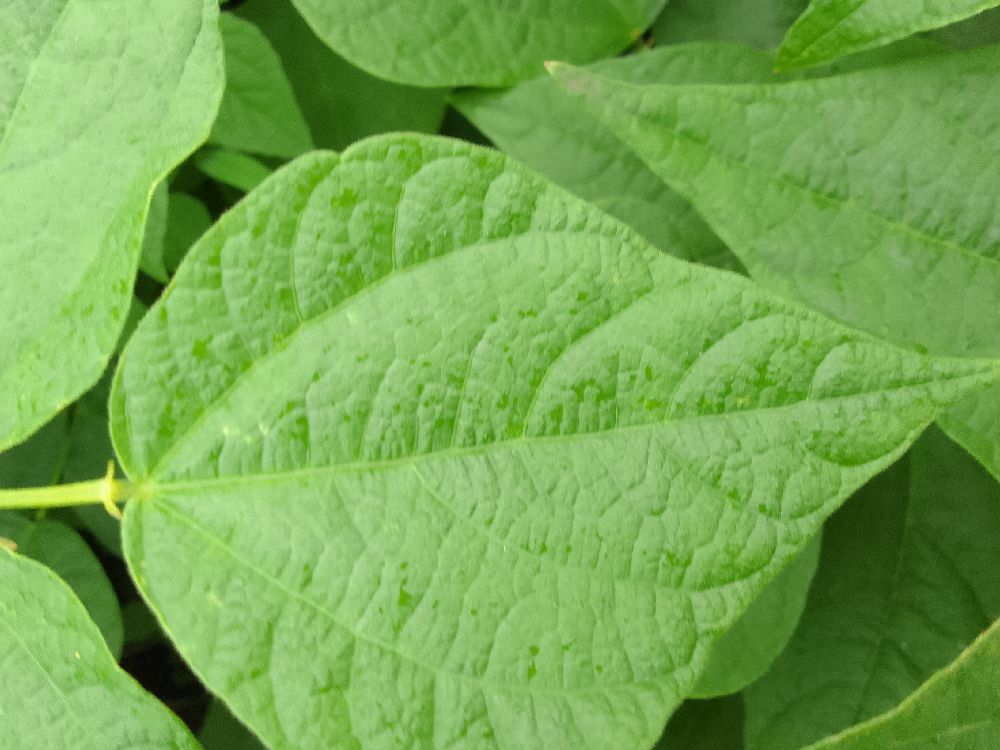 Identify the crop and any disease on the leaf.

common bean, healthy
